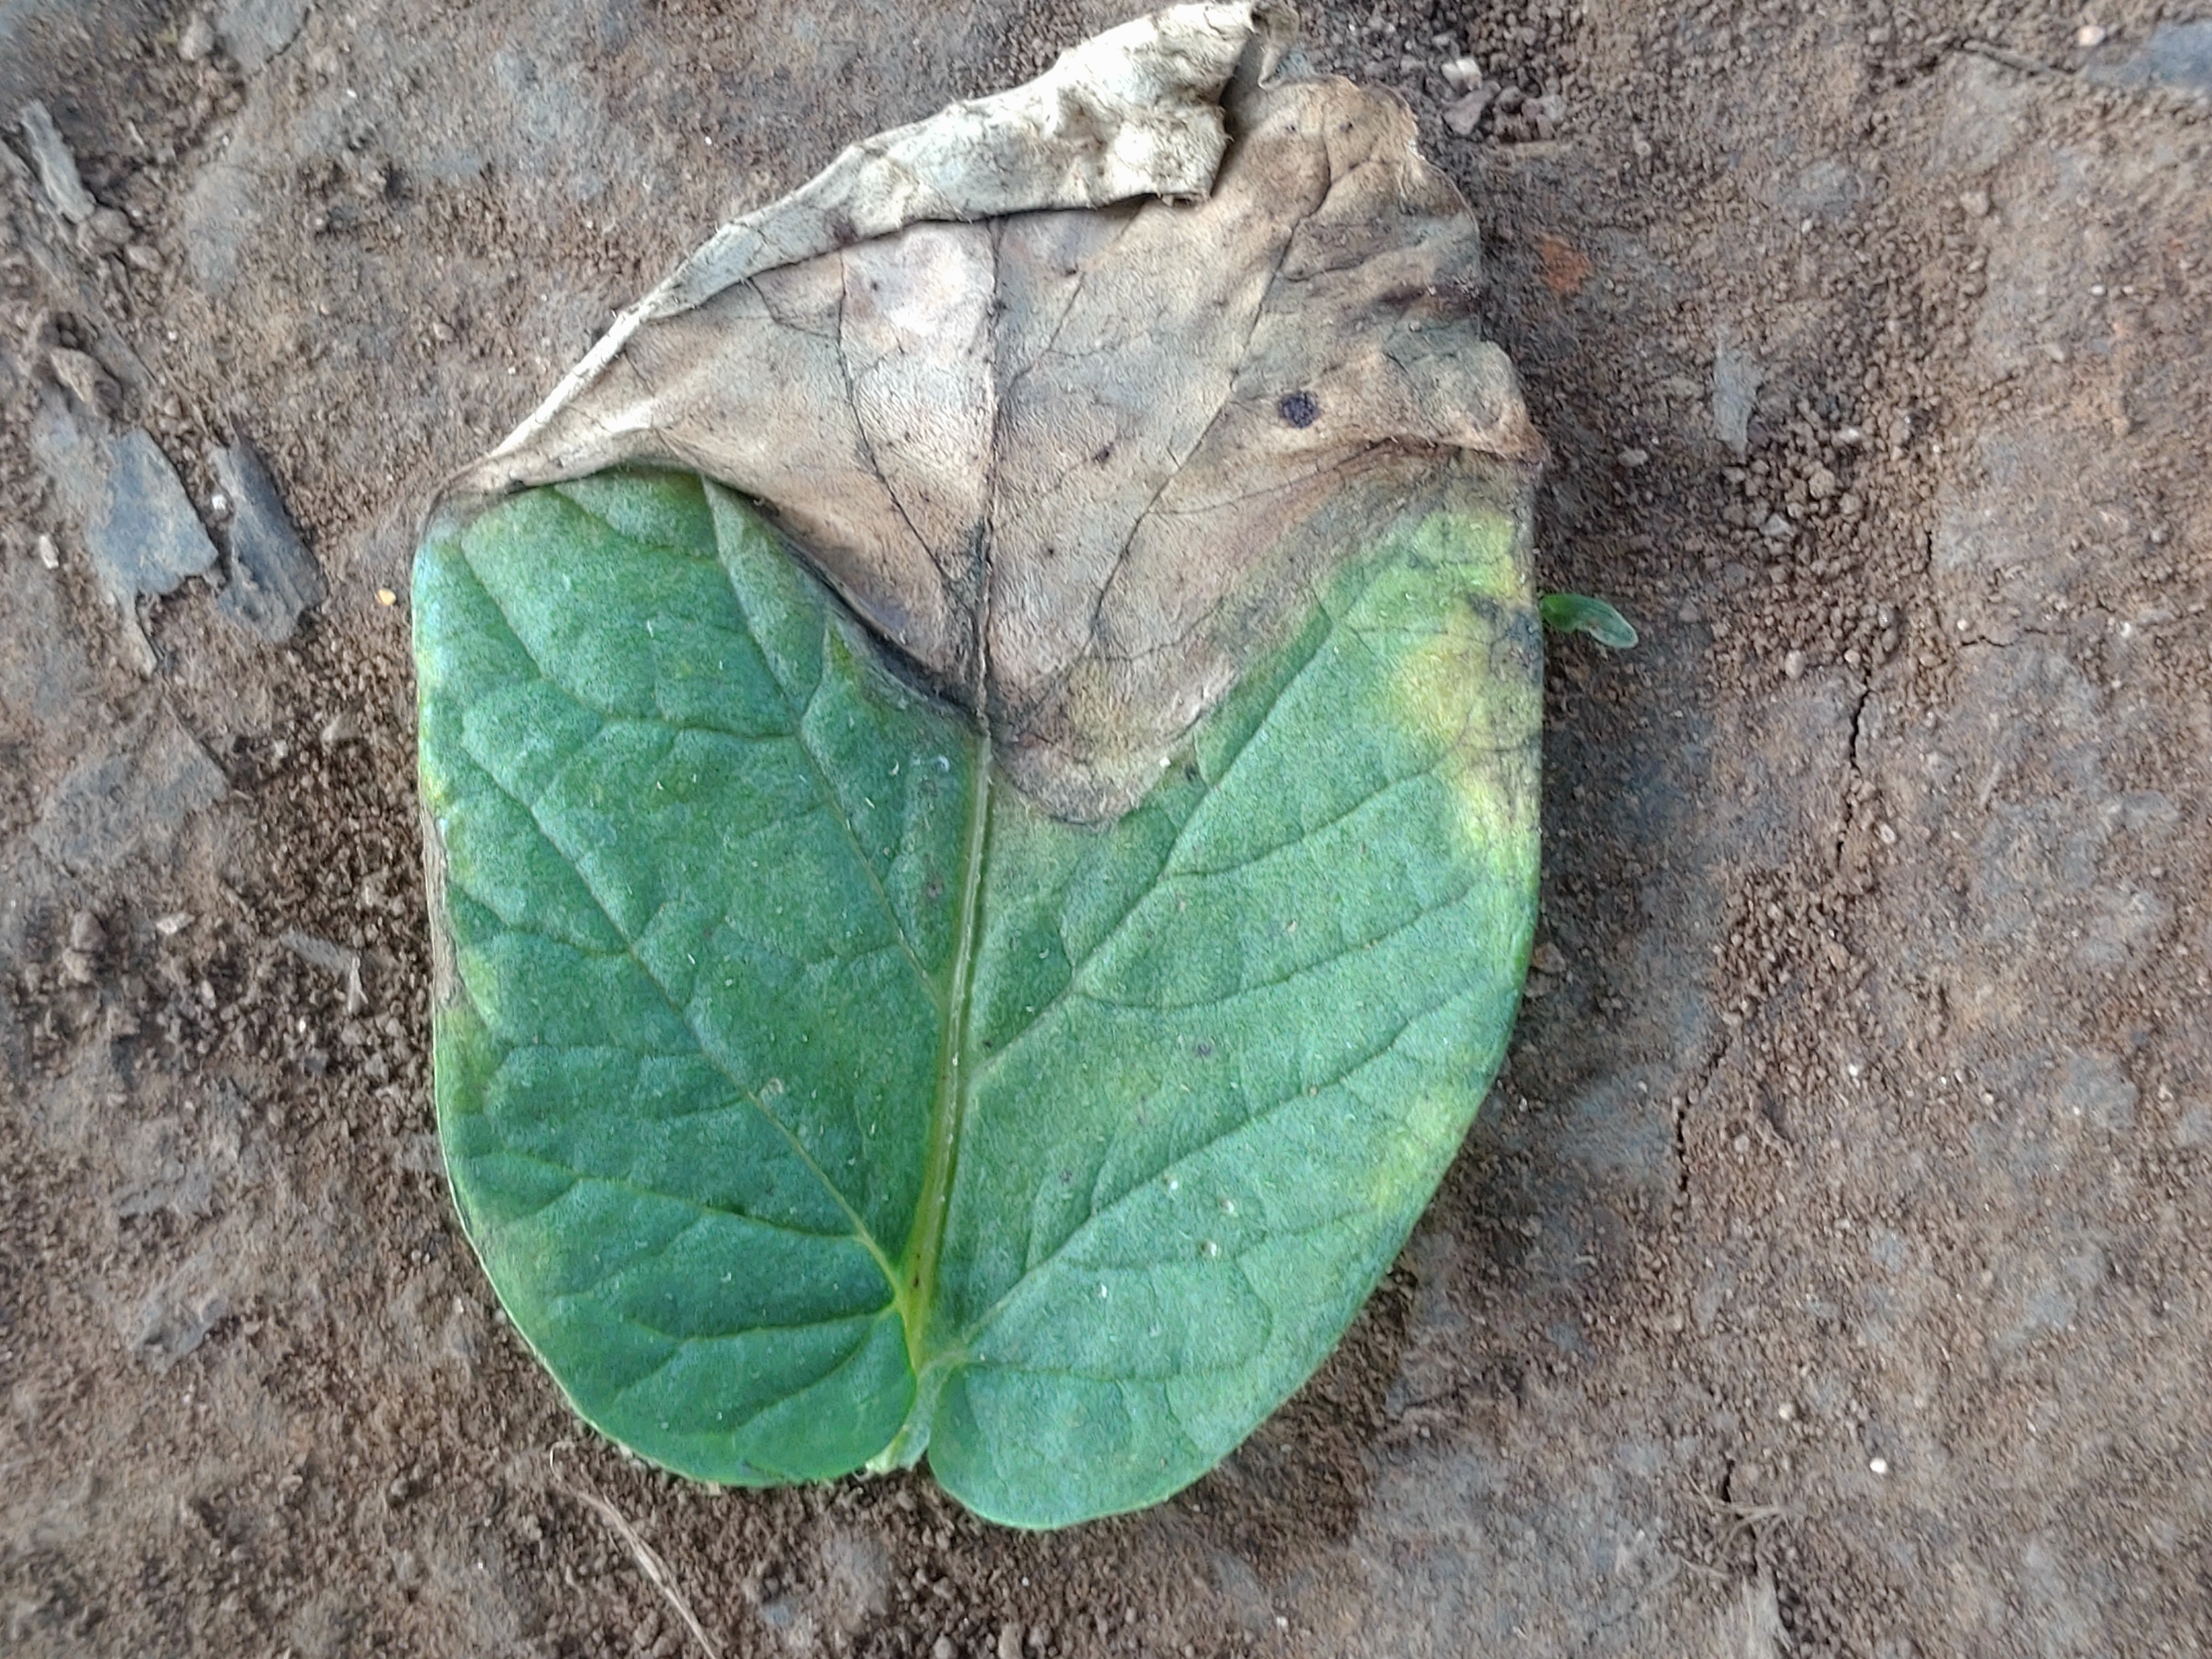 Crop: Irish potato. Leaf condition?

early blight
